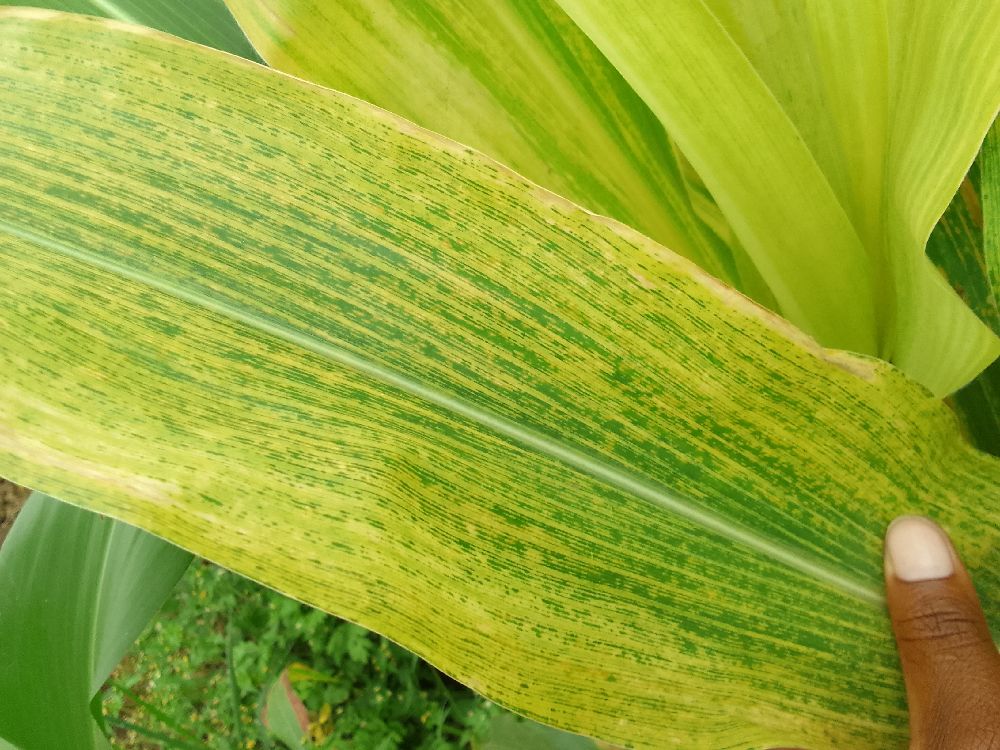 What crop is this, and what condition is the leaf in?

maize, maize lethal necrosis
